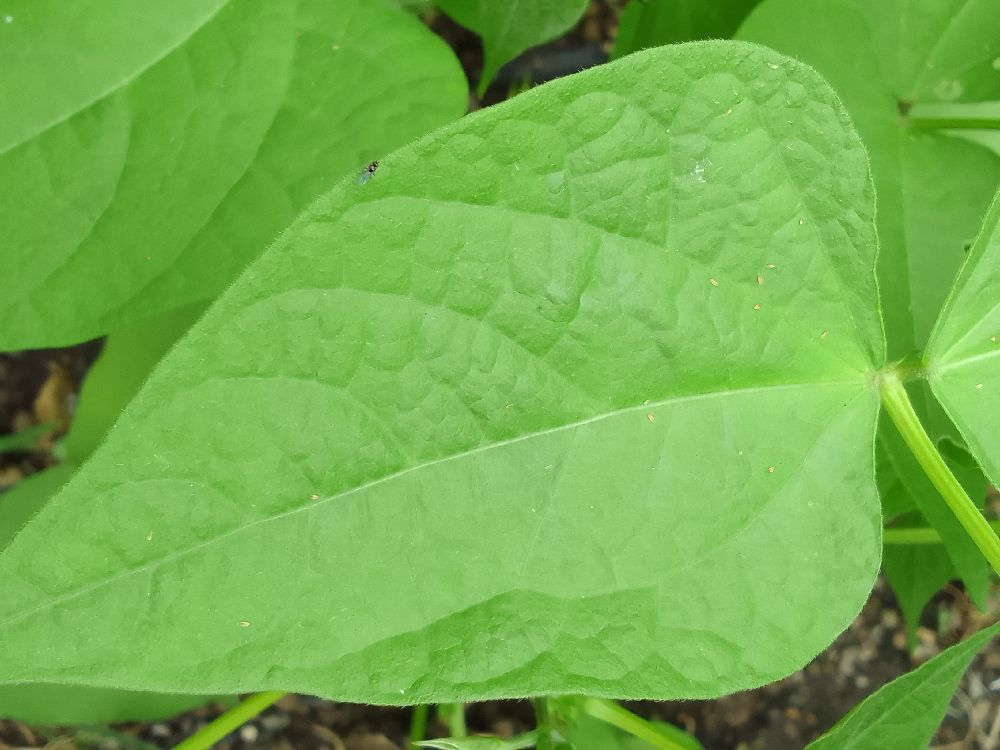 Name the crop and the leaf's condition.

common bean, healthy
